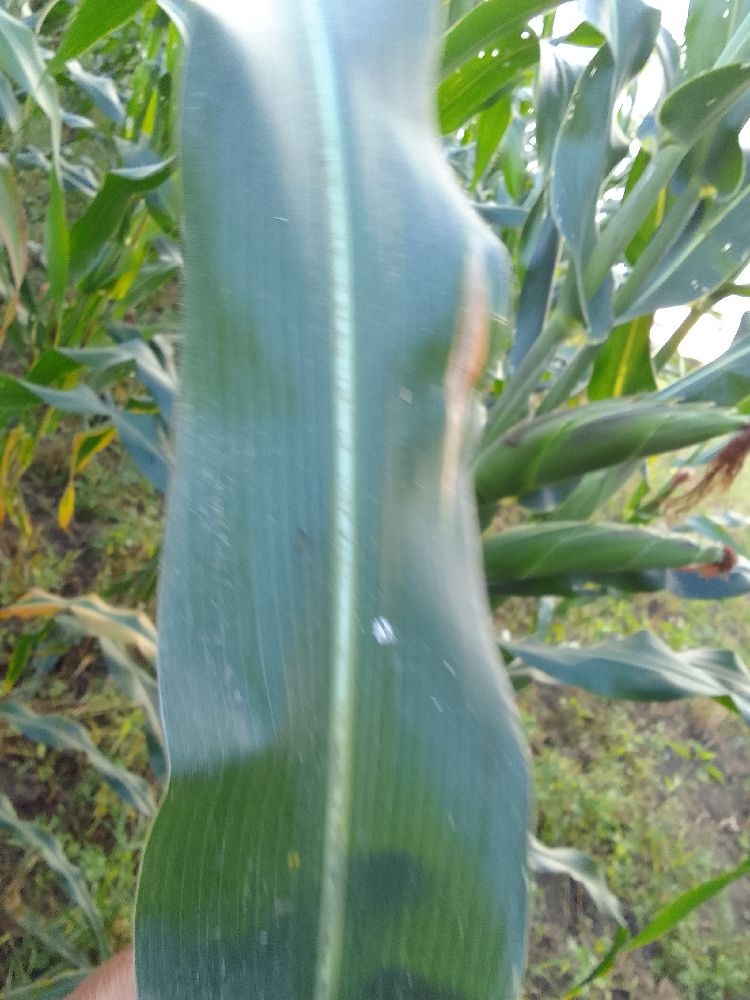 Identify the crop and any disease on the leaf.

maize, healthy
